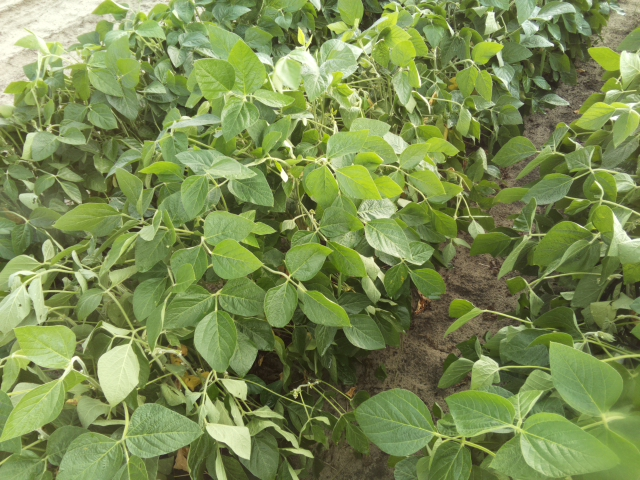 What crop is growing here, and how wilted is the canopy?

soybean, slight leaflet or petiole turgor loss in upper canopy
